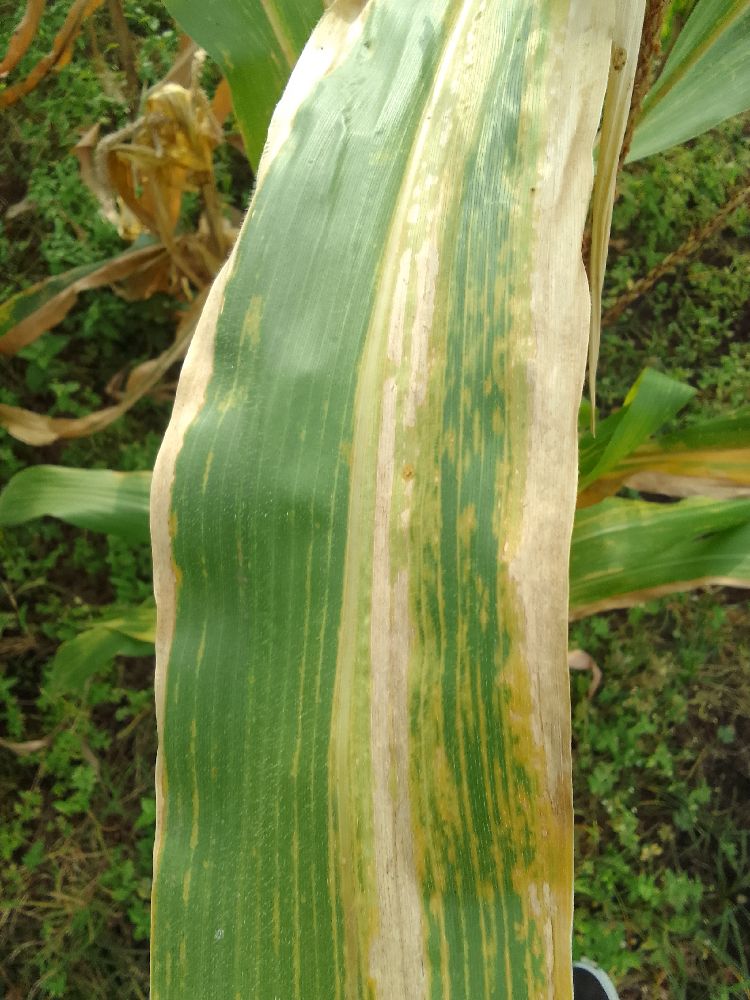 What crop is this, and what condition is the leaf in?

maize, maize lethal necrosis
